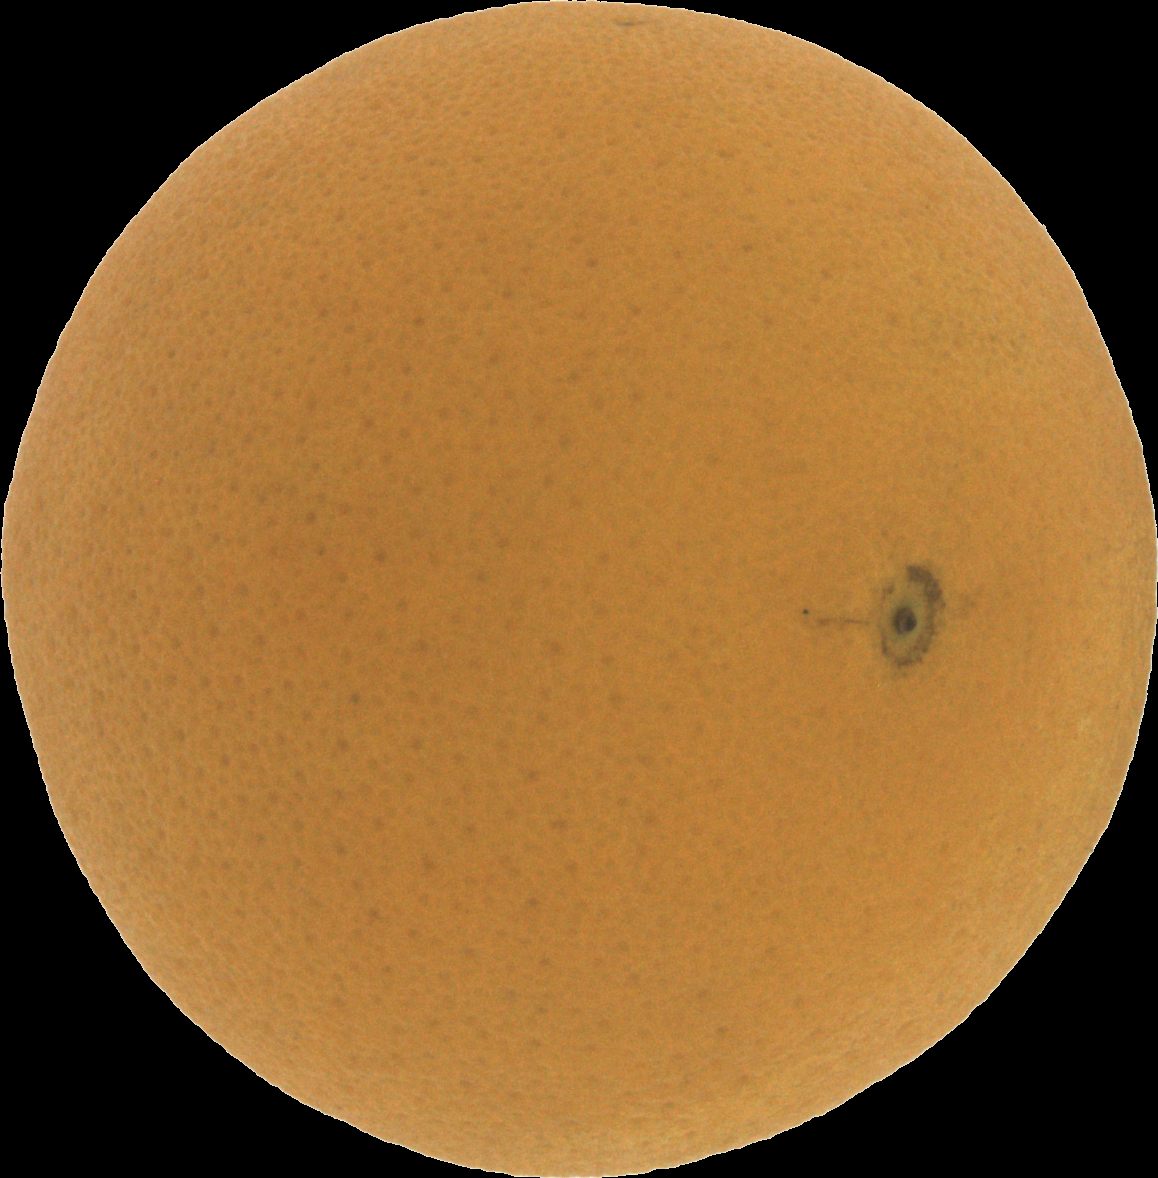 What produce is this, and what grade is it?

orange, good
